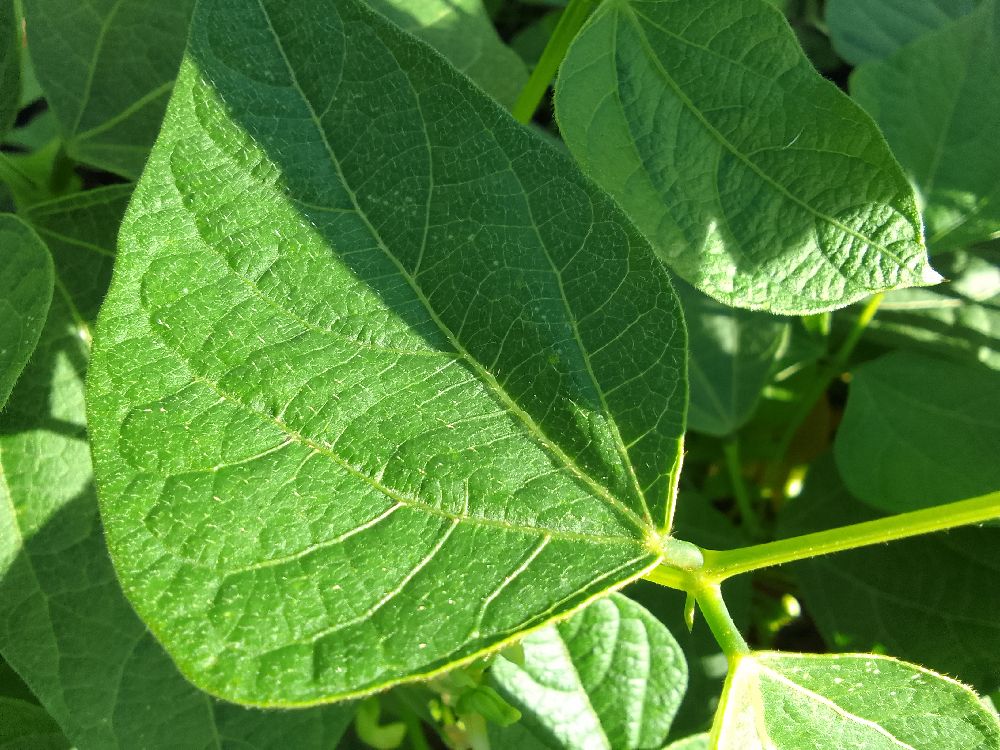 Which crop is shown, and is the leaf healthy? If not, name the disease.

common bean, healthy
